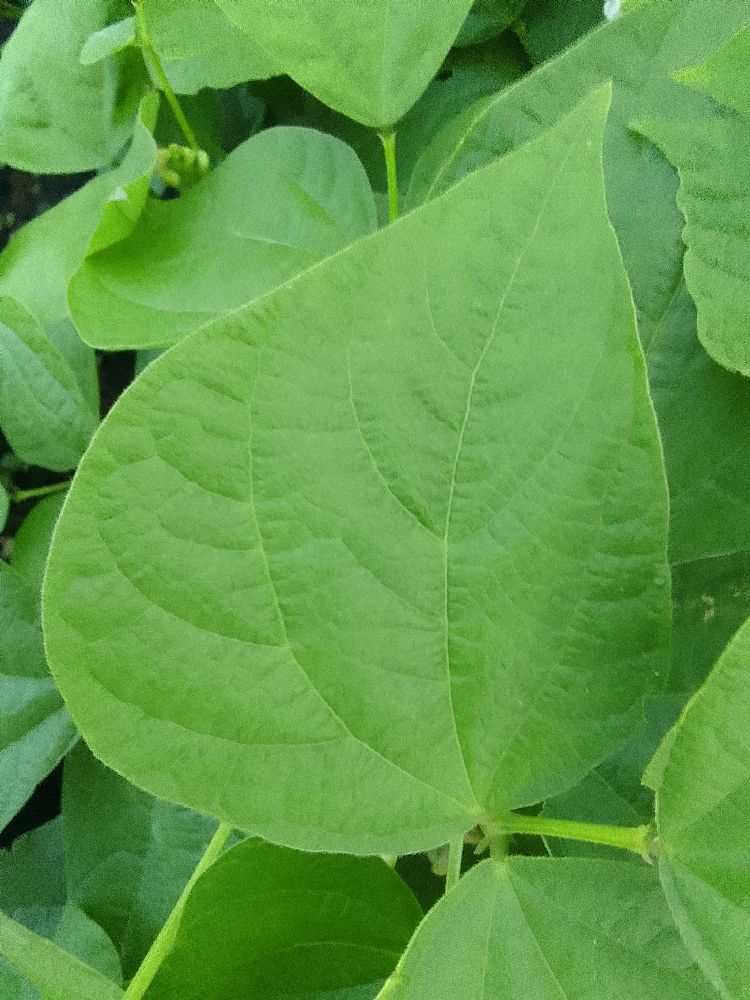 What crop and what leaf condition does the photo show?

common bean, healthy
